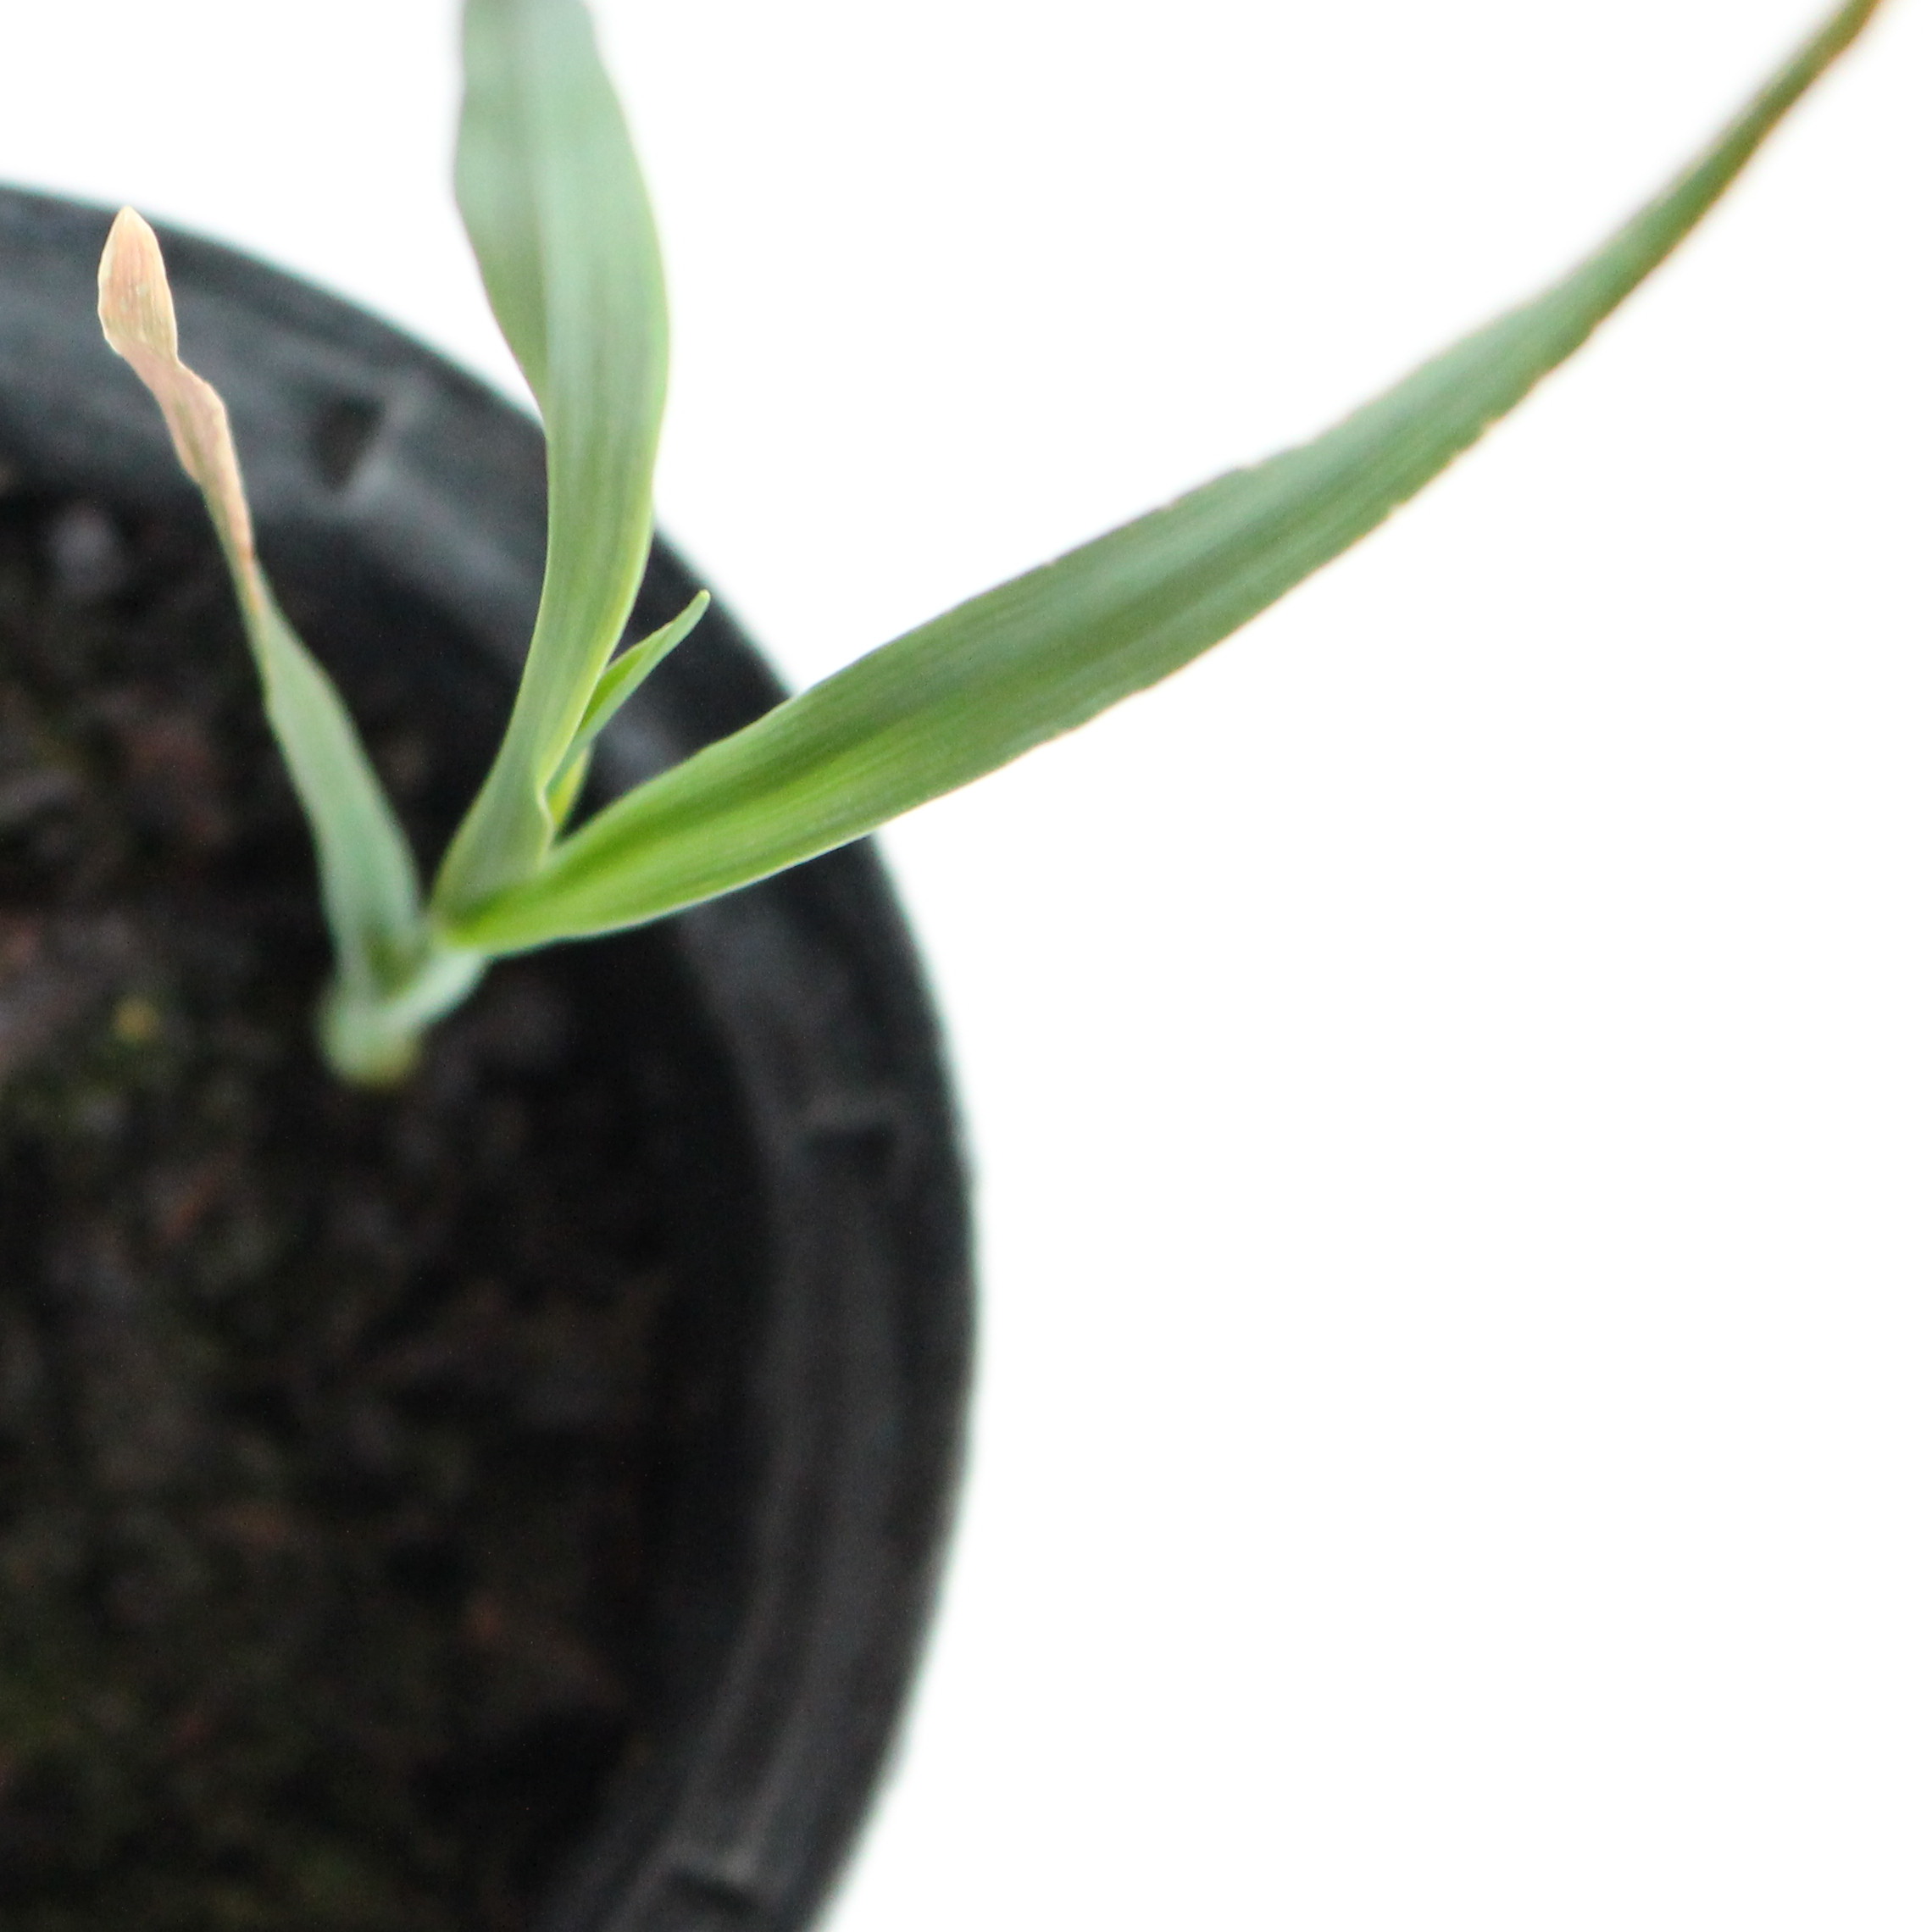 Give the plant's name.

Avena sterilis
